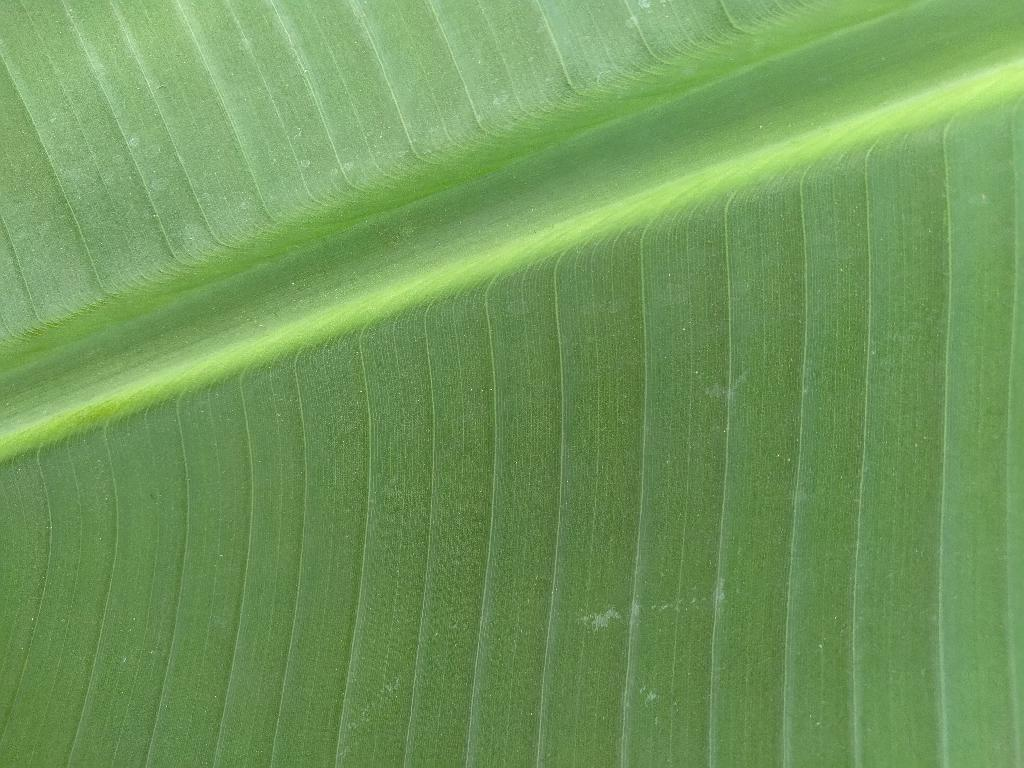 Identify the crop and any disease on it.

banana, healthy
